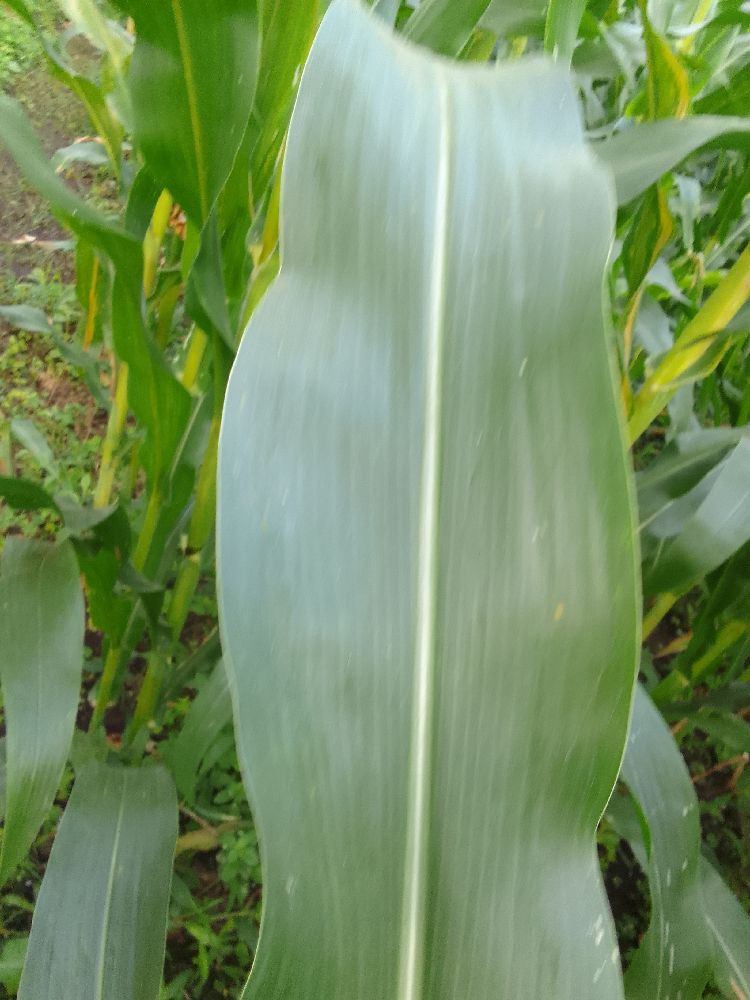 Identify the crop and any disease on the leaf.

maize, healthy
